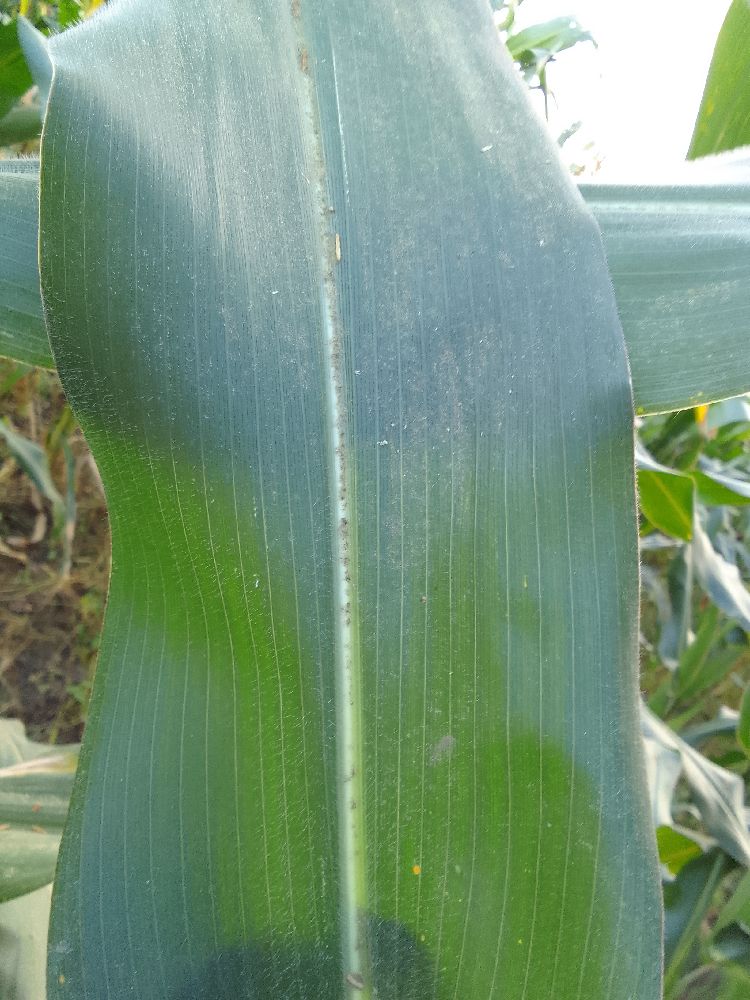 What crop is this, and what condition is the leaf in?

maize, healthy
